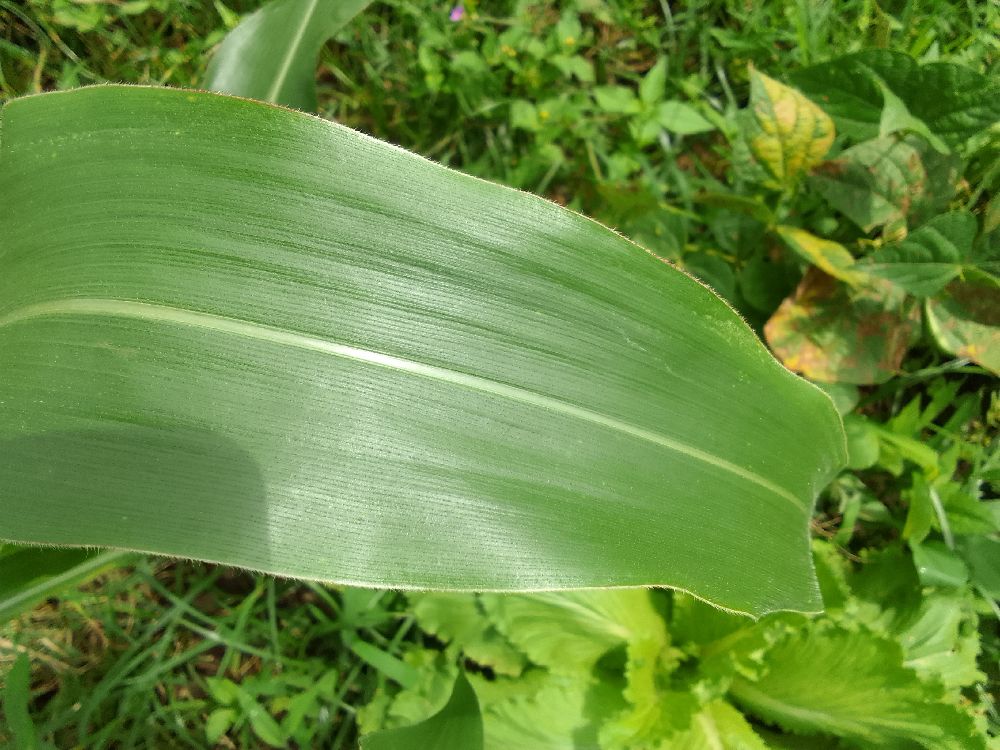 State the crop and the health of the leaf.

maize, healthy
